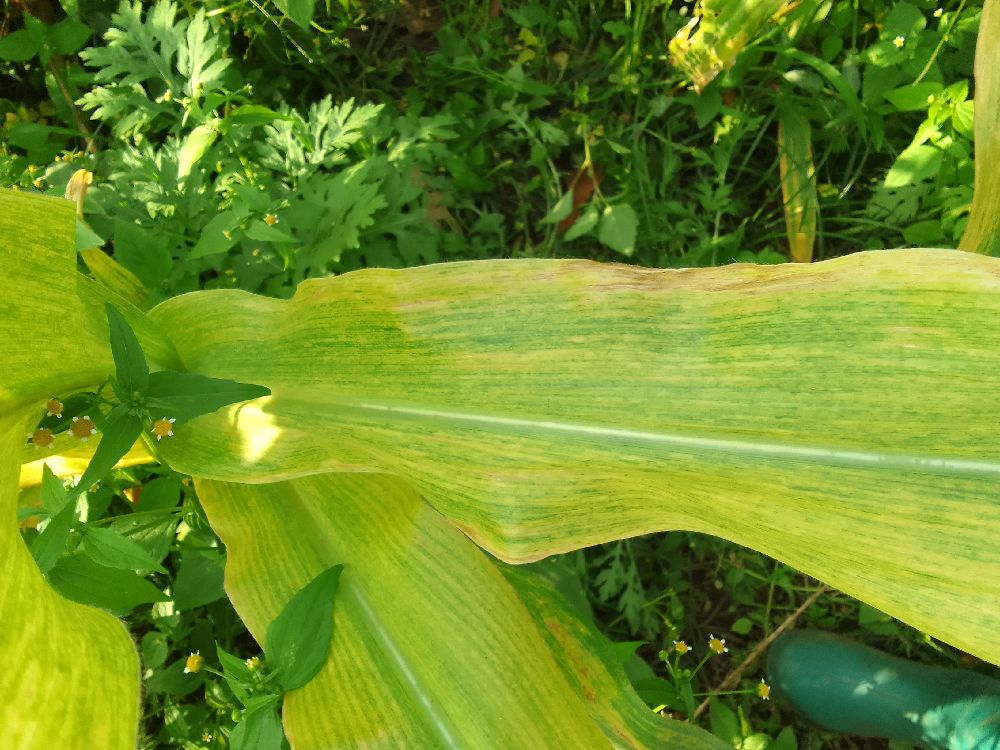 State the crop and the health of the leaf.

maize, maize lethal necrosis
